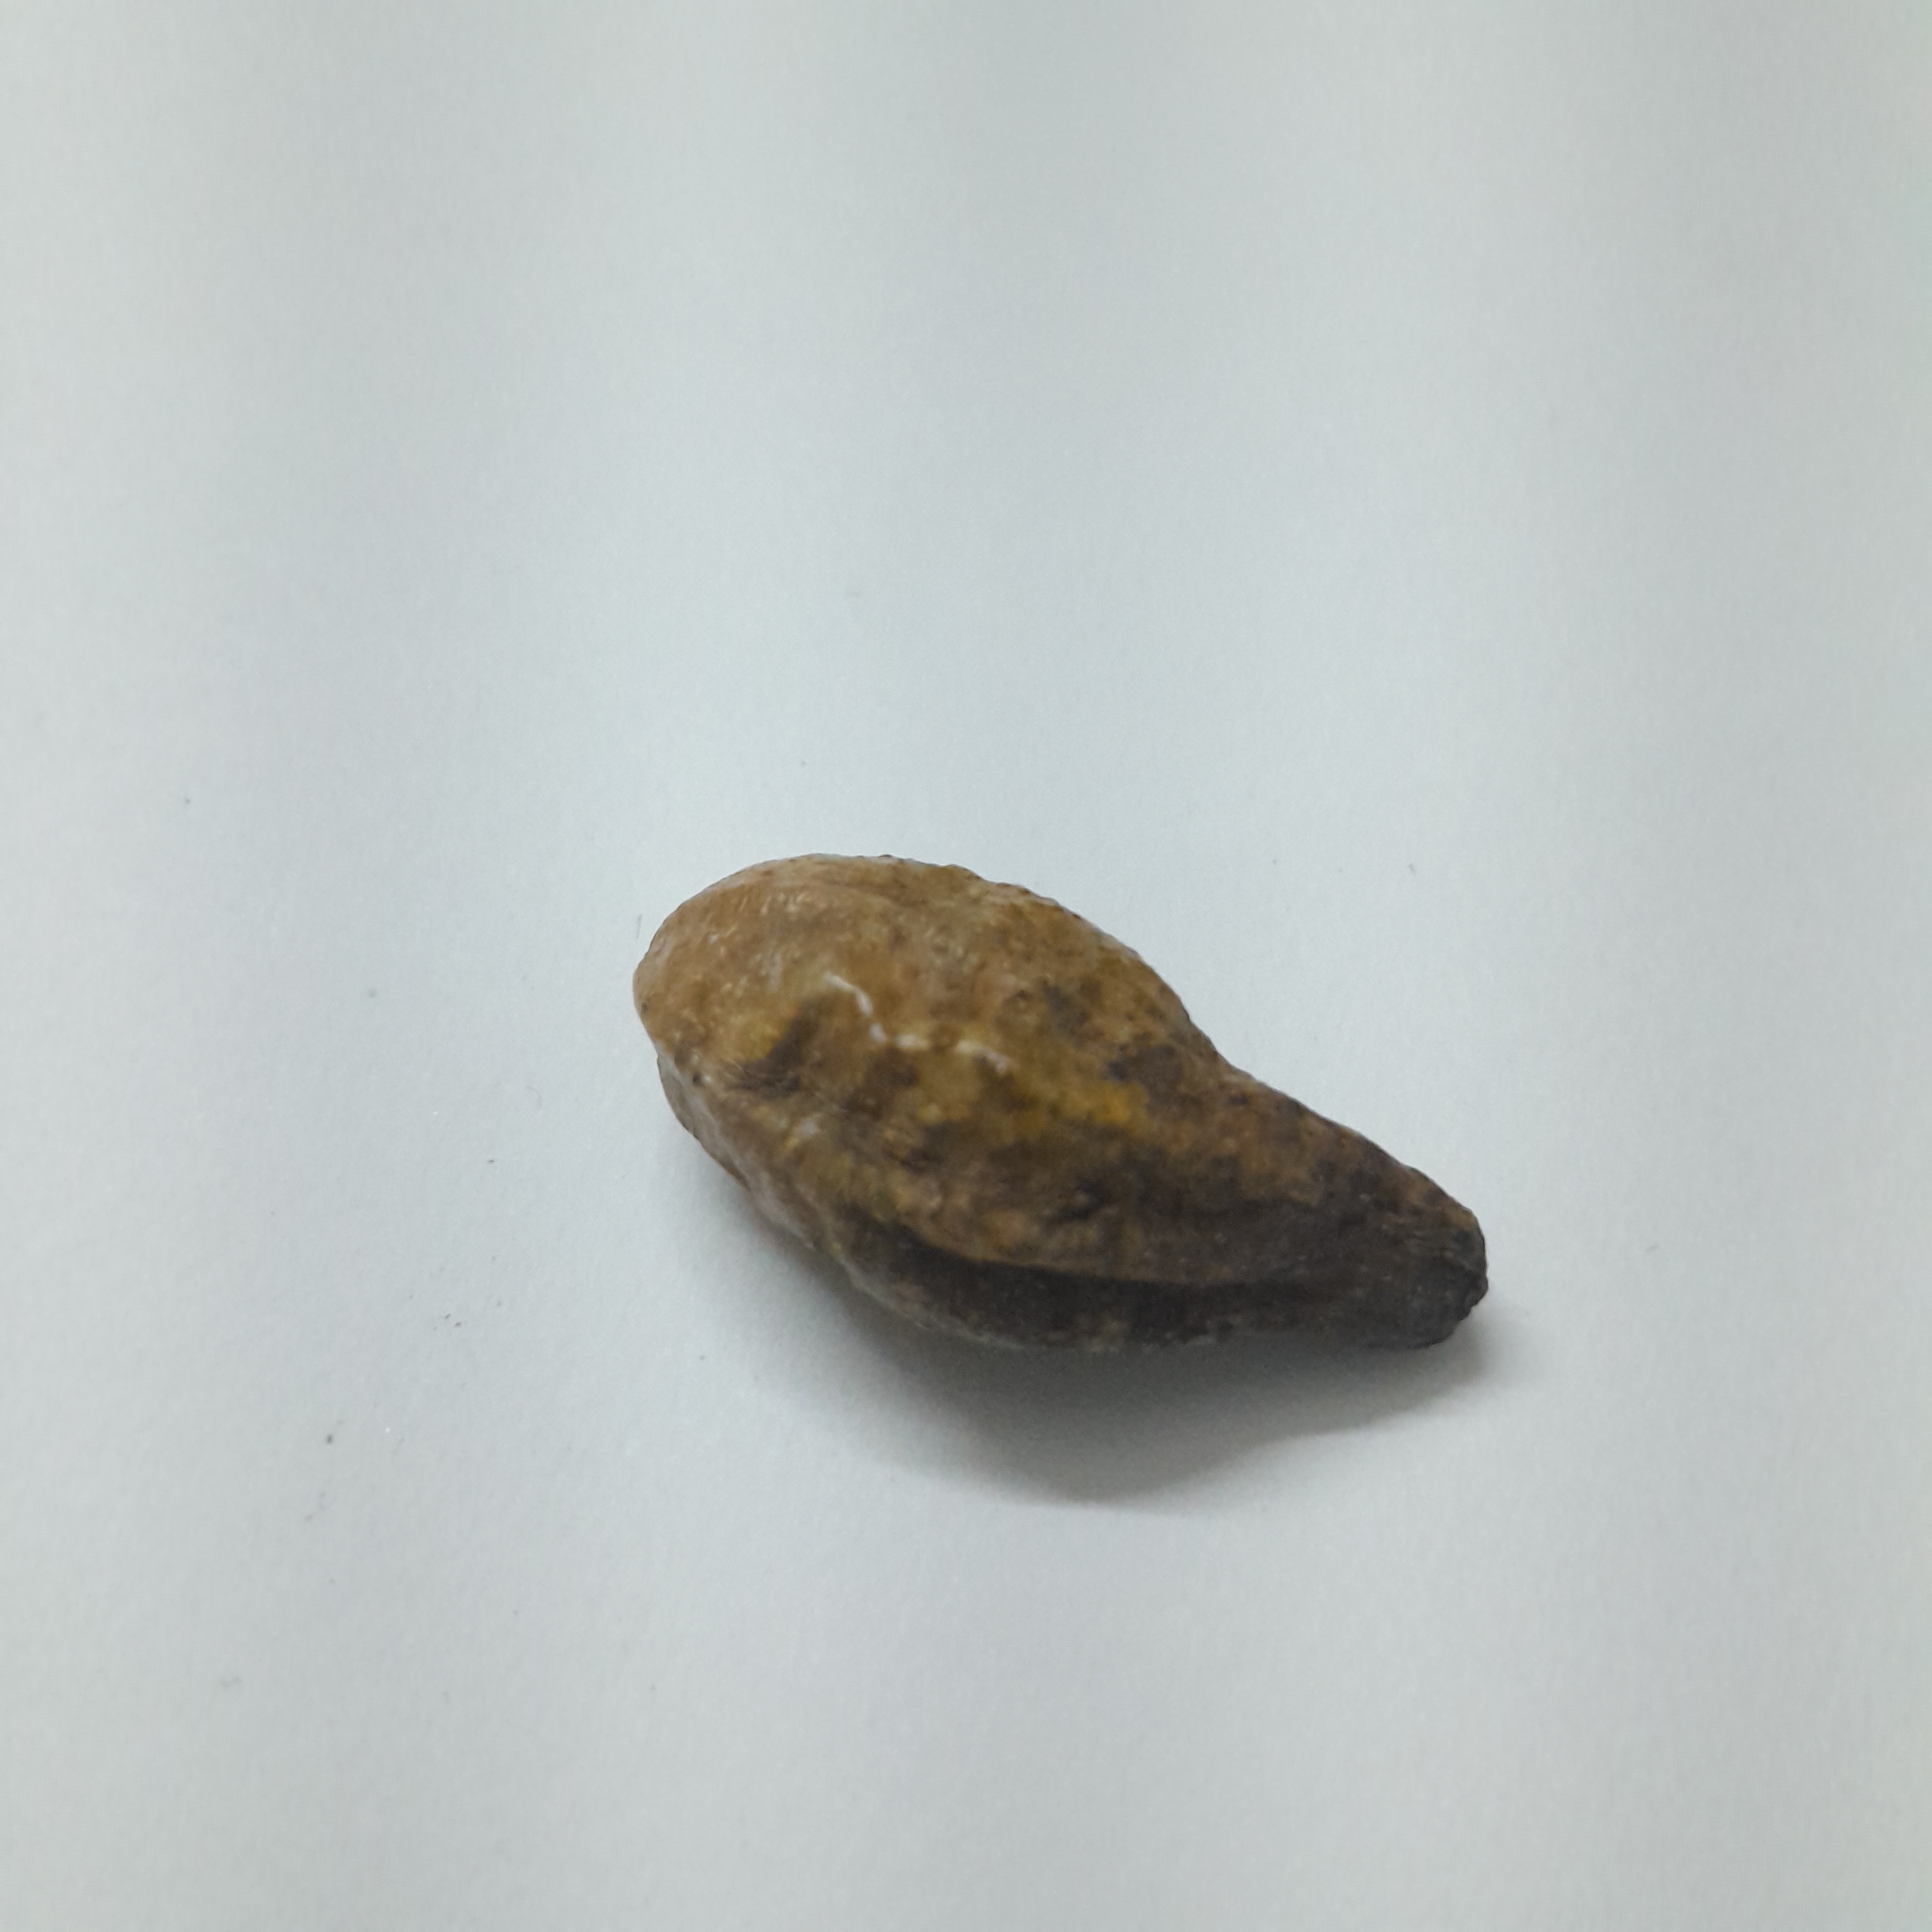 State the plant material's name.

hirdaa
